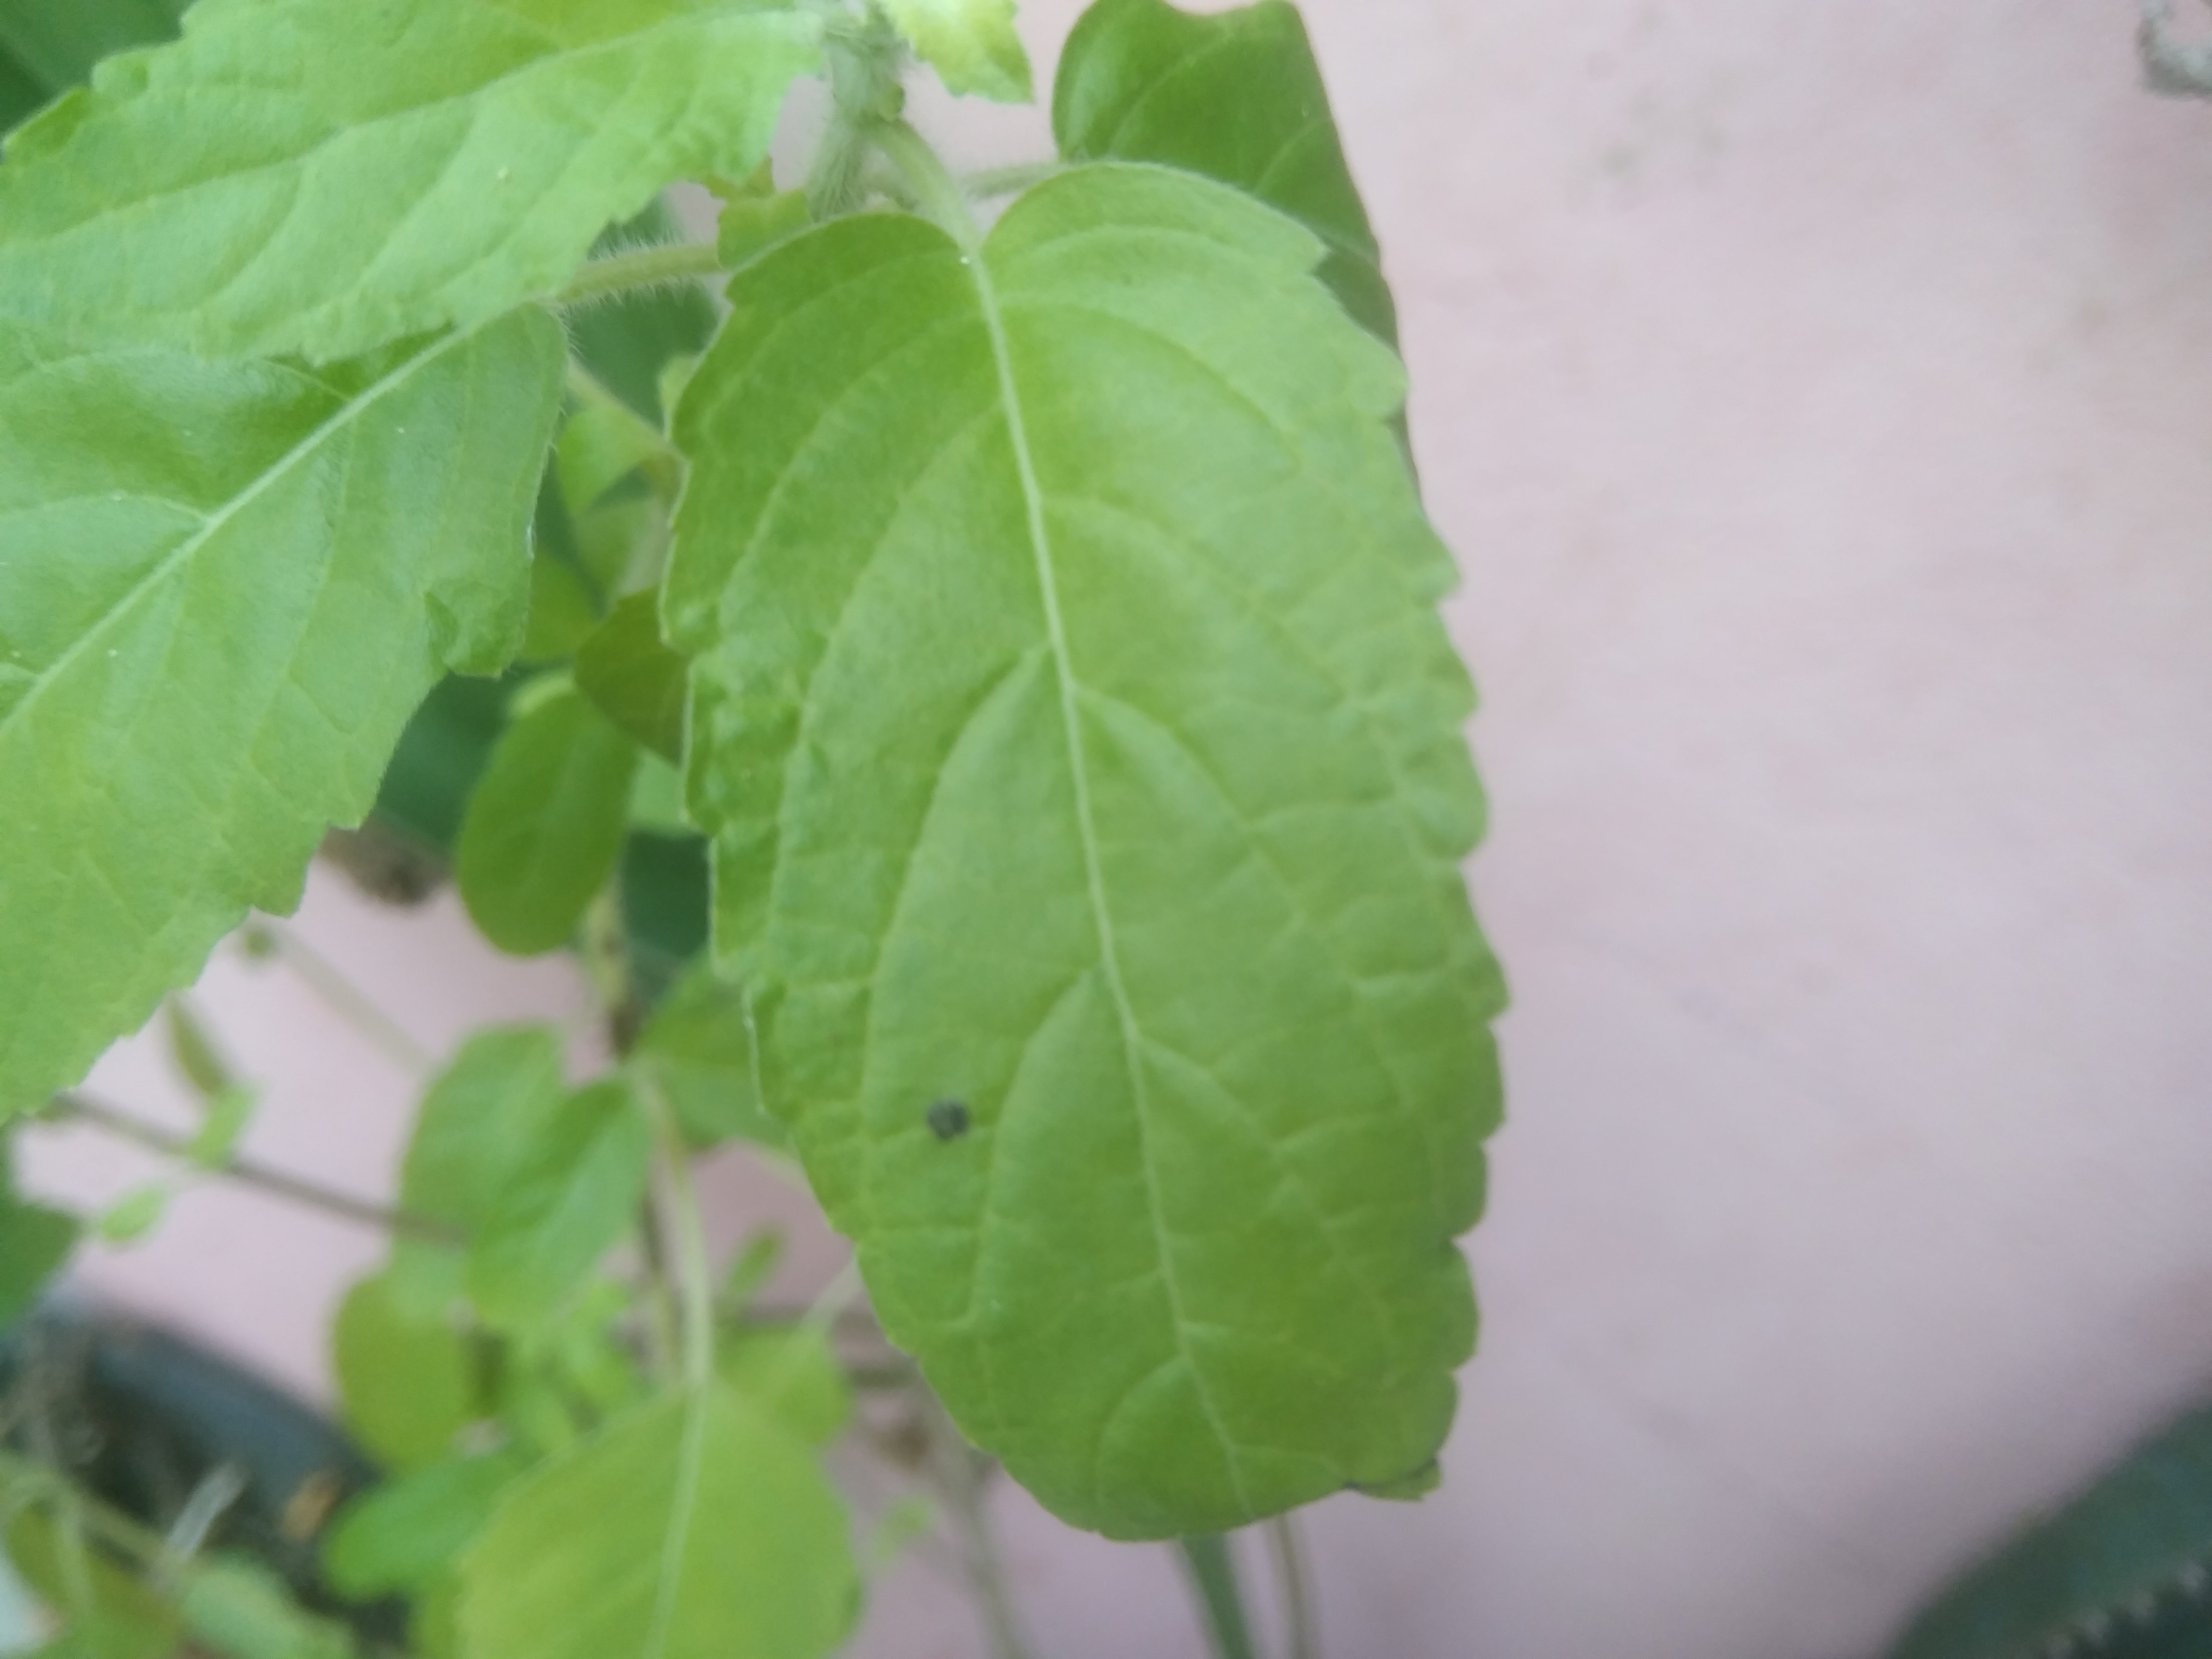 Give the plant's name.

tulshi
